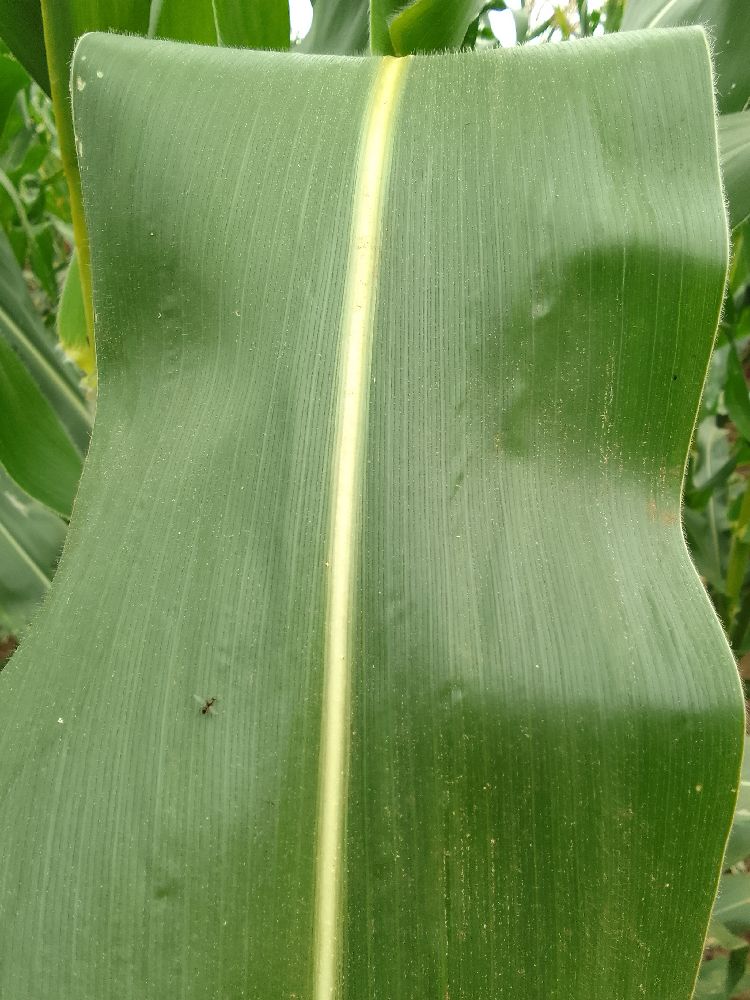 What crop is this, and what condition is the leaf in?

maize, healthy
